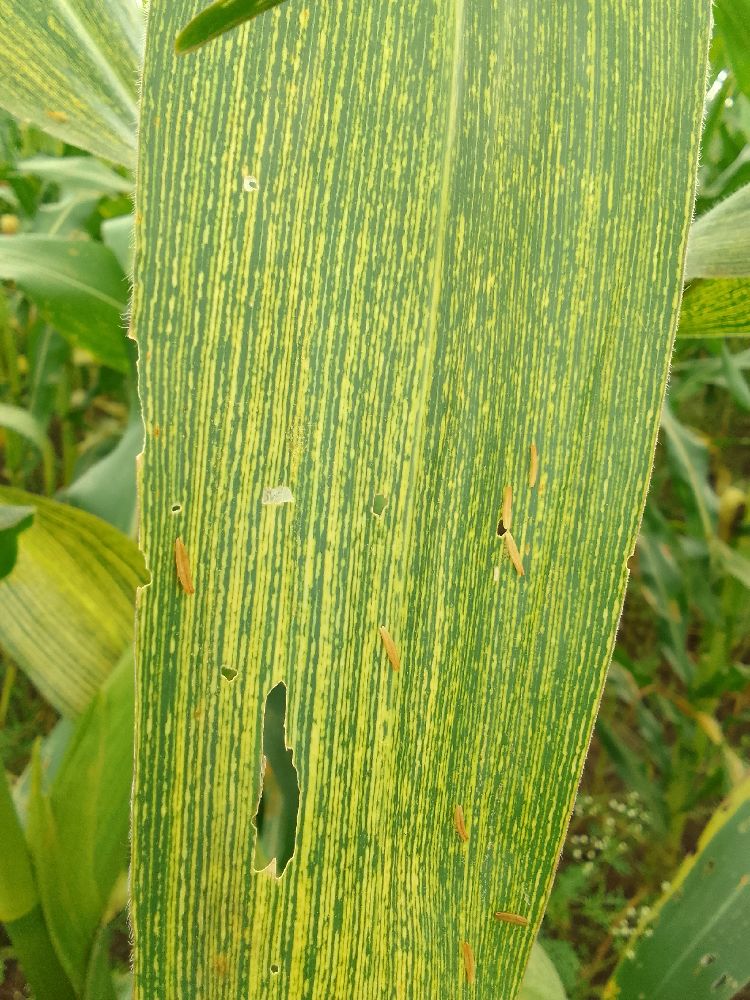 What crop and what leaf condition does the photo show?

maize, maize streak virus
